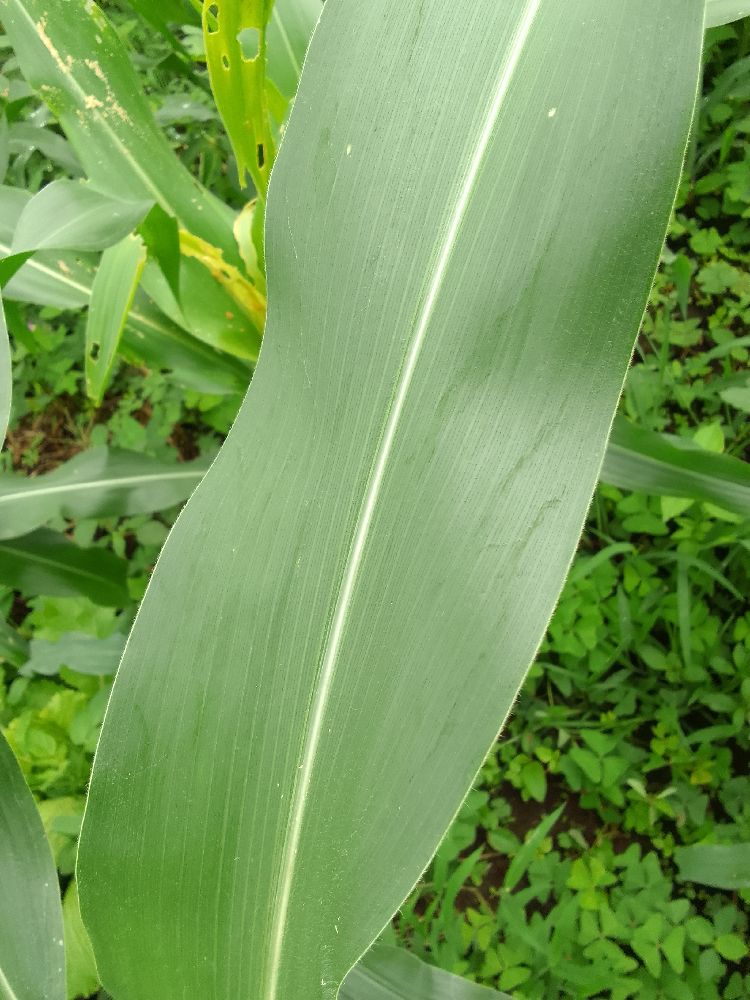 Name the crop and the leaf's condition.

maize, healthy
